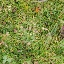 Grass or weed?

grass
